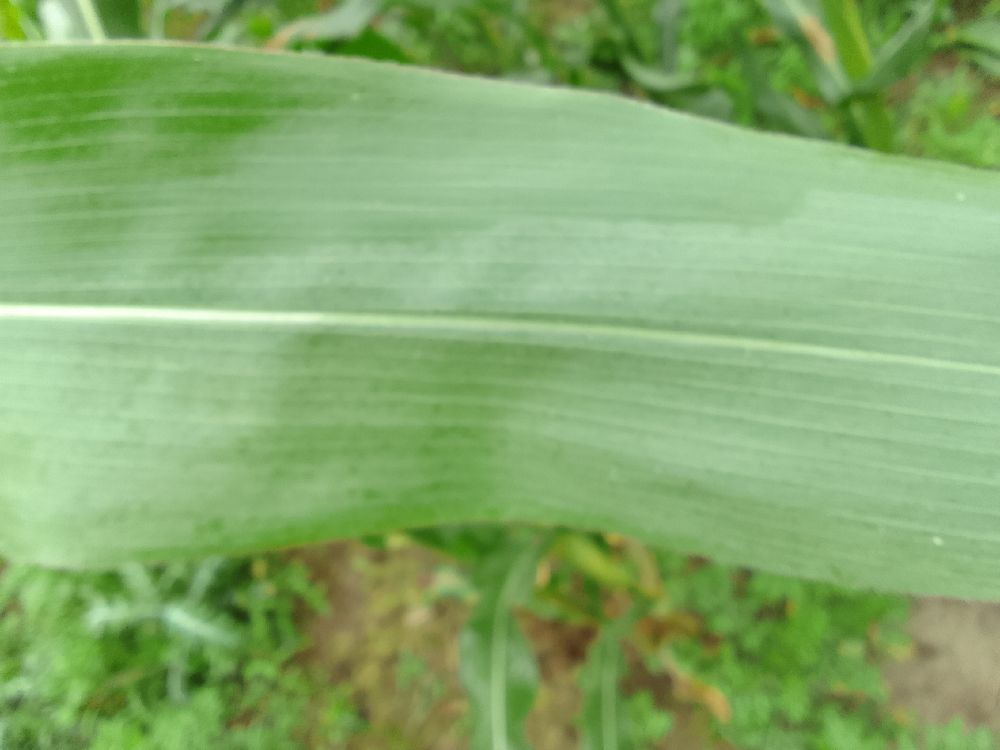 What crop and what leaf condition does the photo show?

maize, healthy
